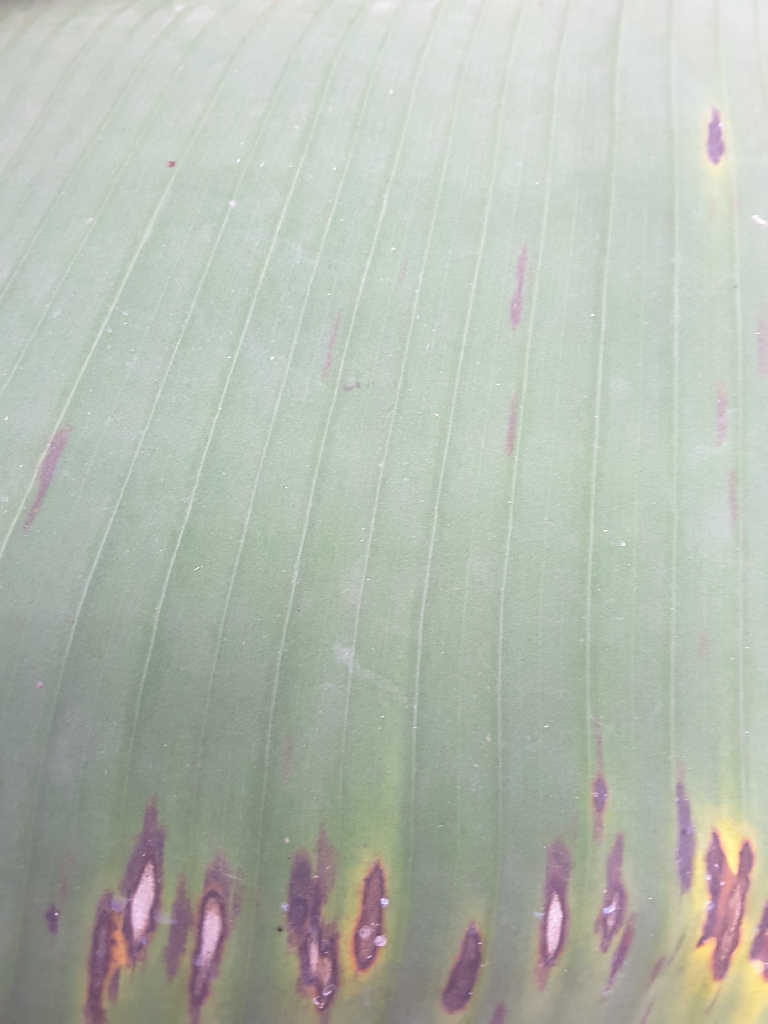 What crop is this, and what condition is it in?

banana, black sigatoka
